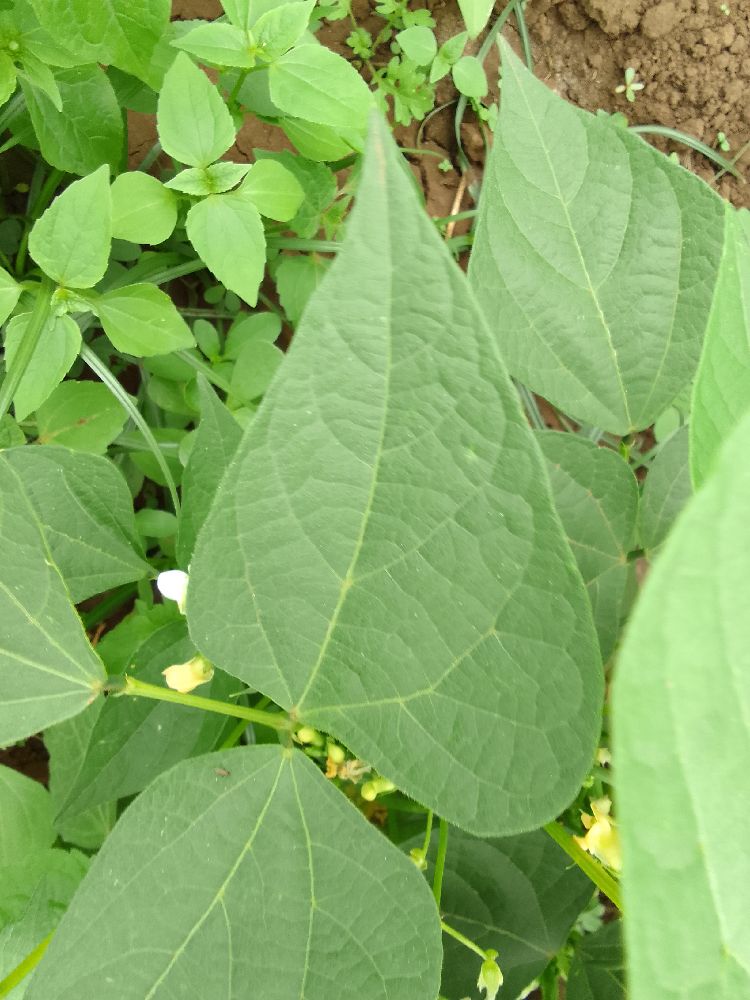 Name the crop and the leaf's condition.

common bean, healthy
